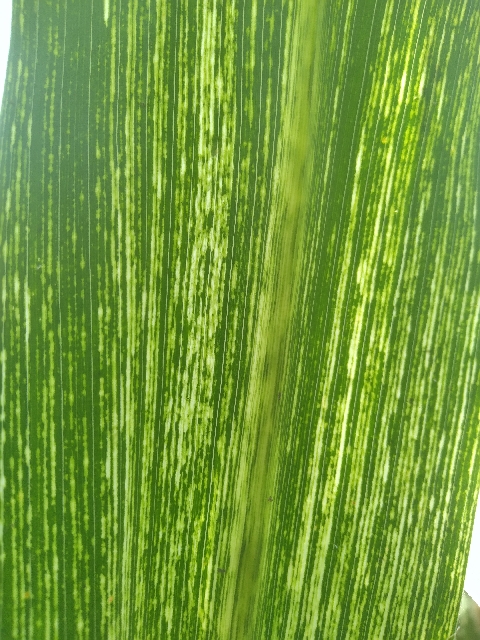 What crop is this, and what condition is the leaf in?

maize, maize streak virus
